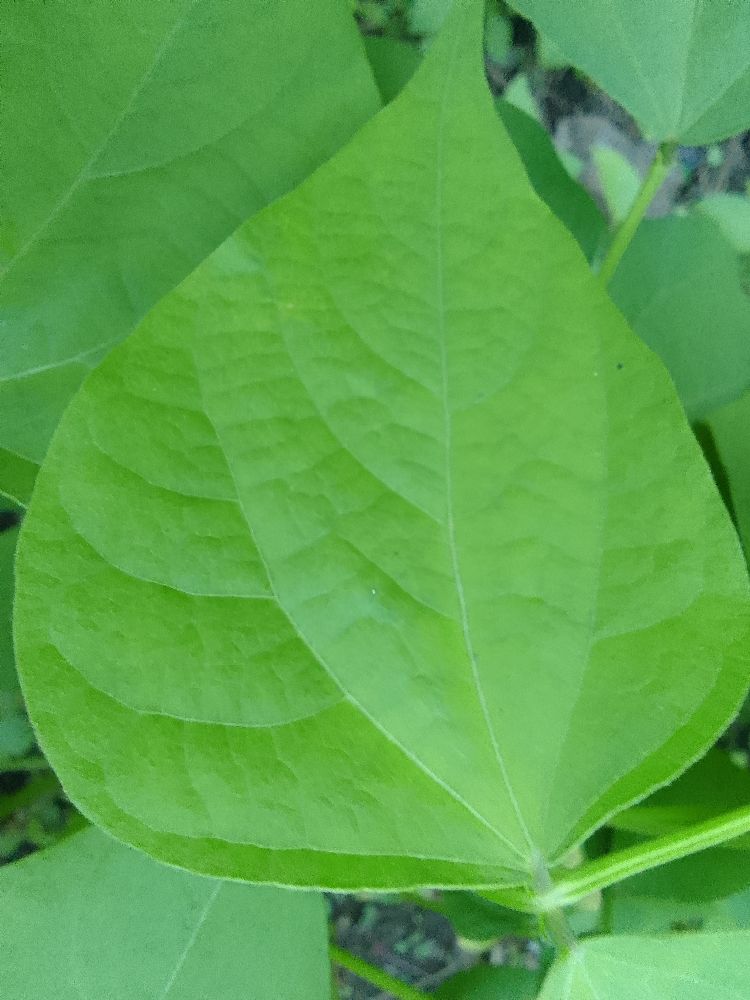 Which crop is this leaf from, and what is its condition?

common bean, healthy
